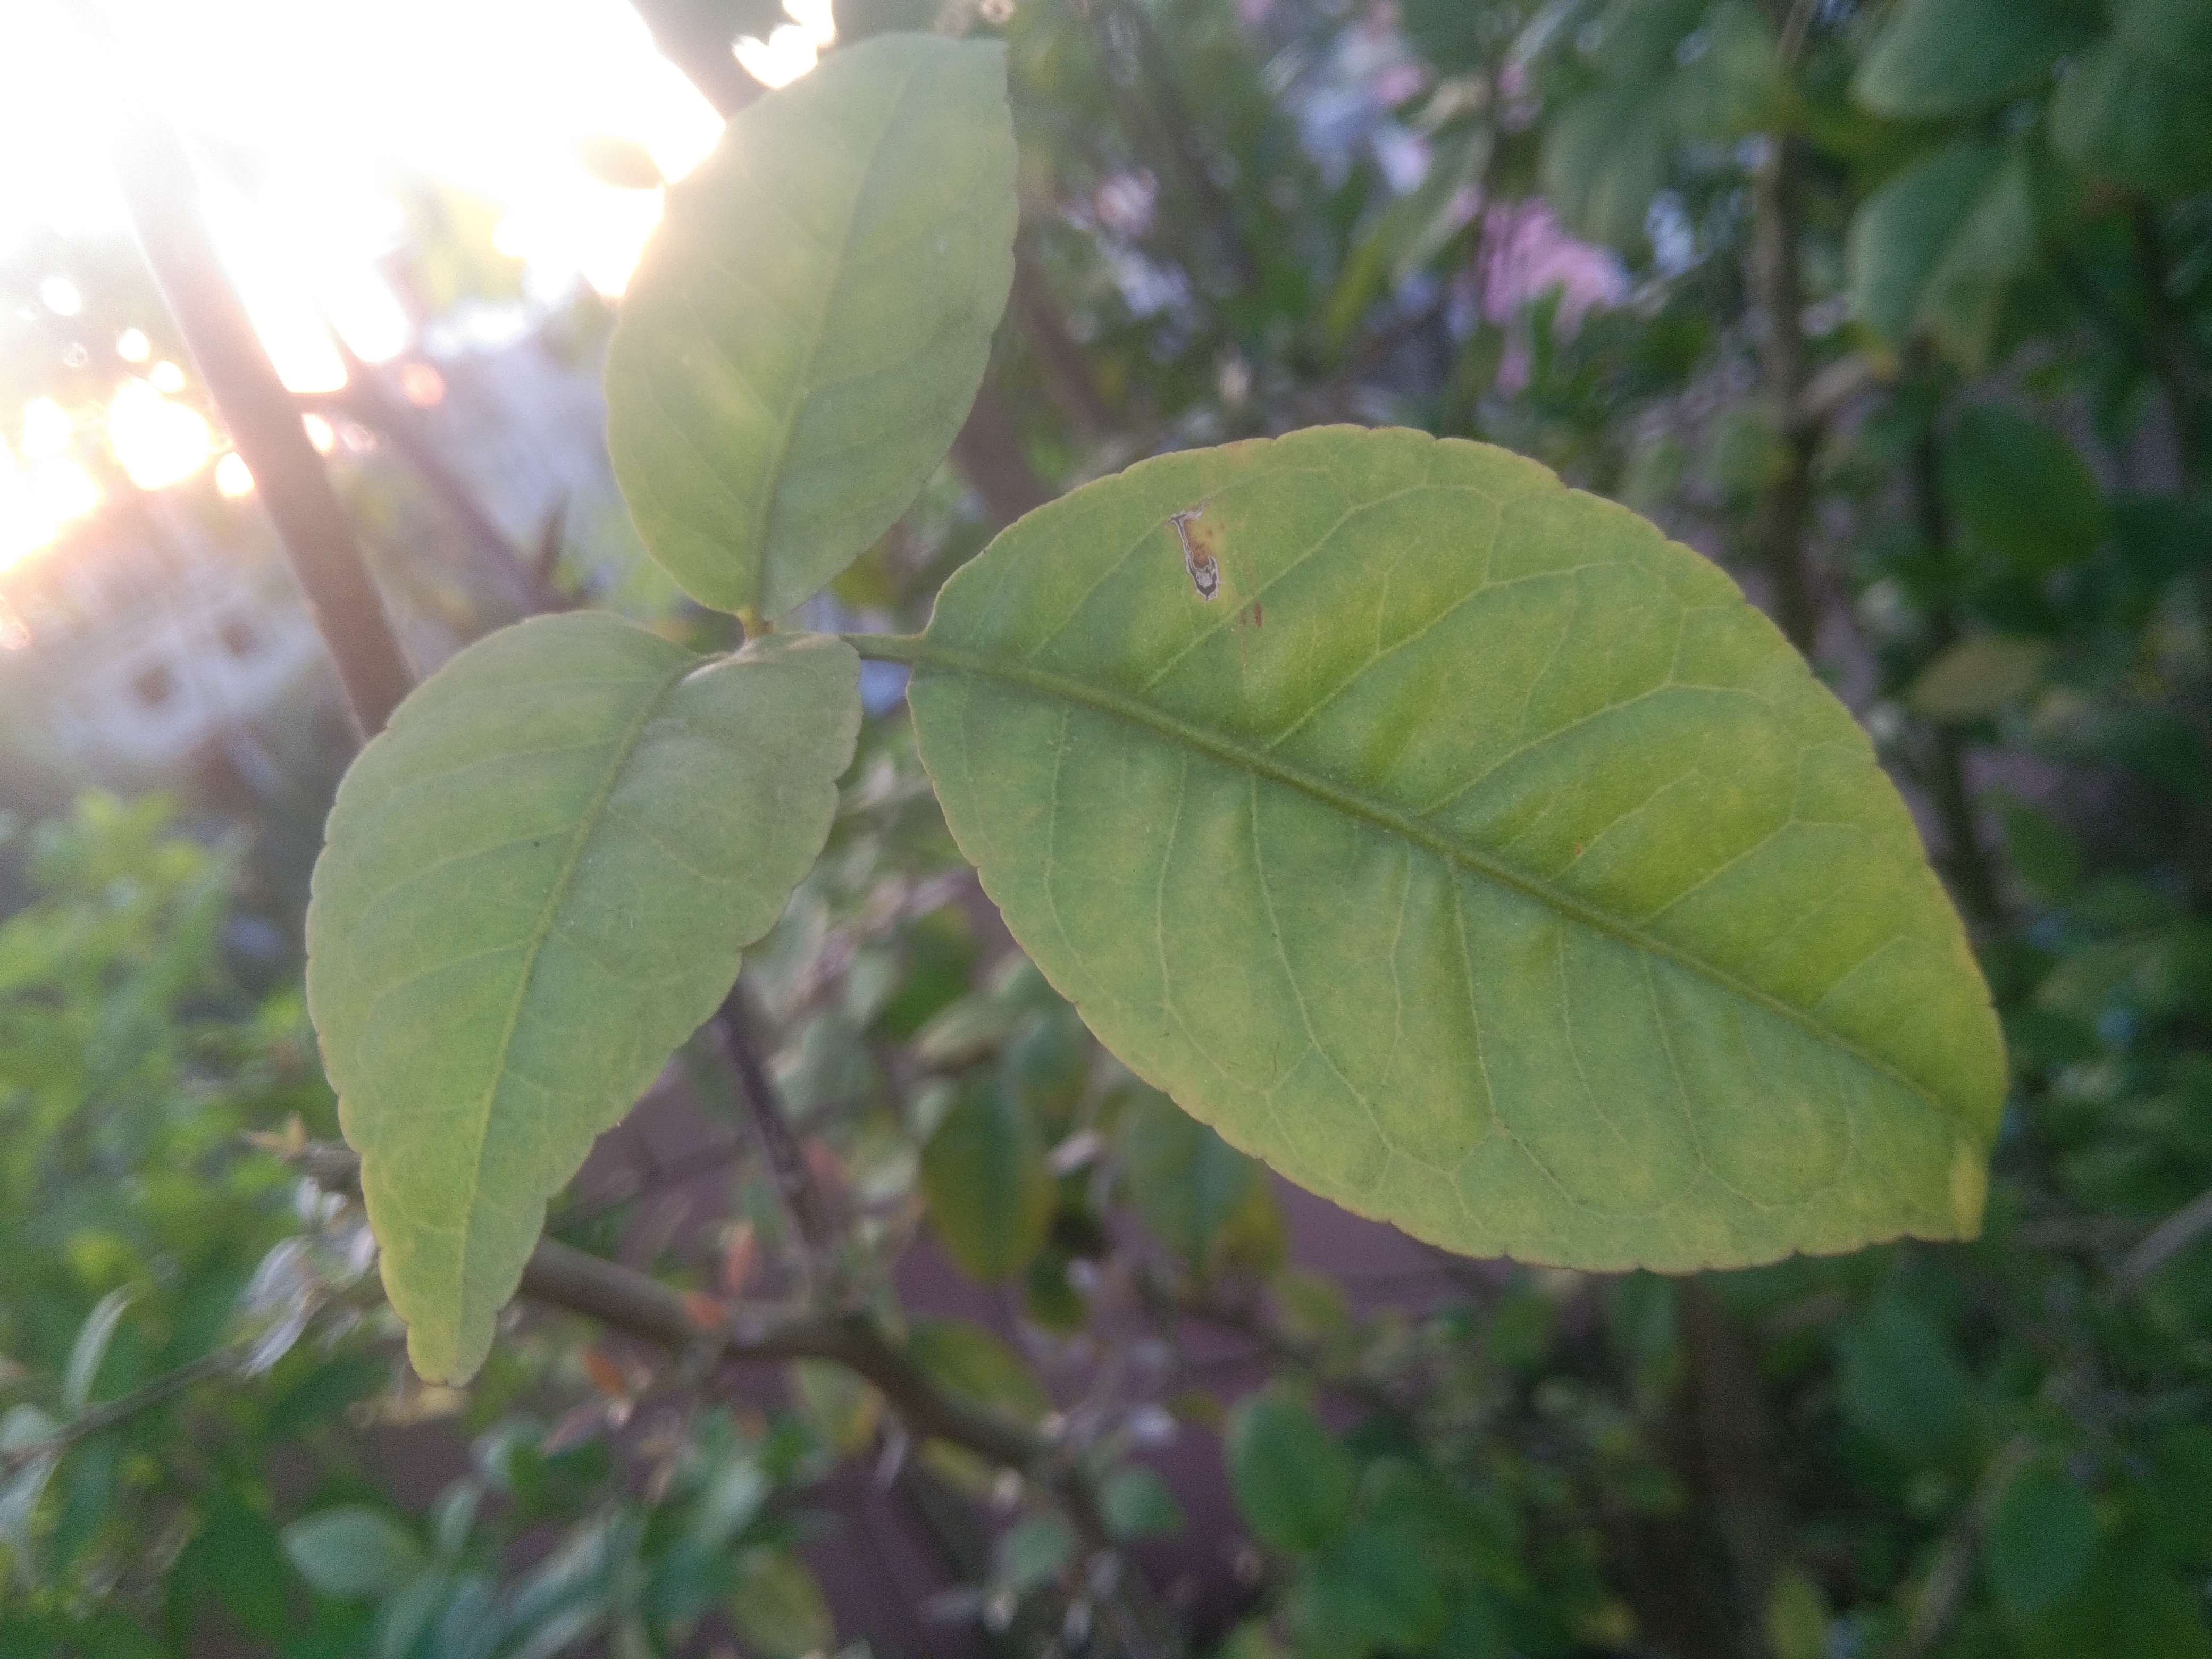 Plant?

wood apple
